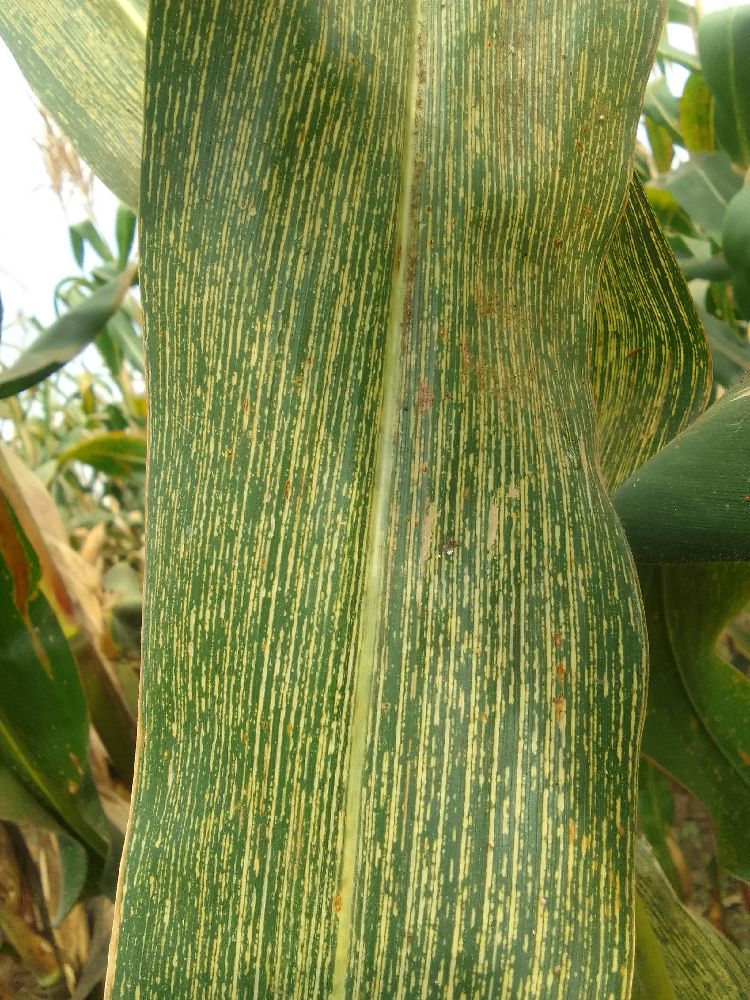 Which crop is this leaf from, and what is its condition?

maize, maize streak virus
